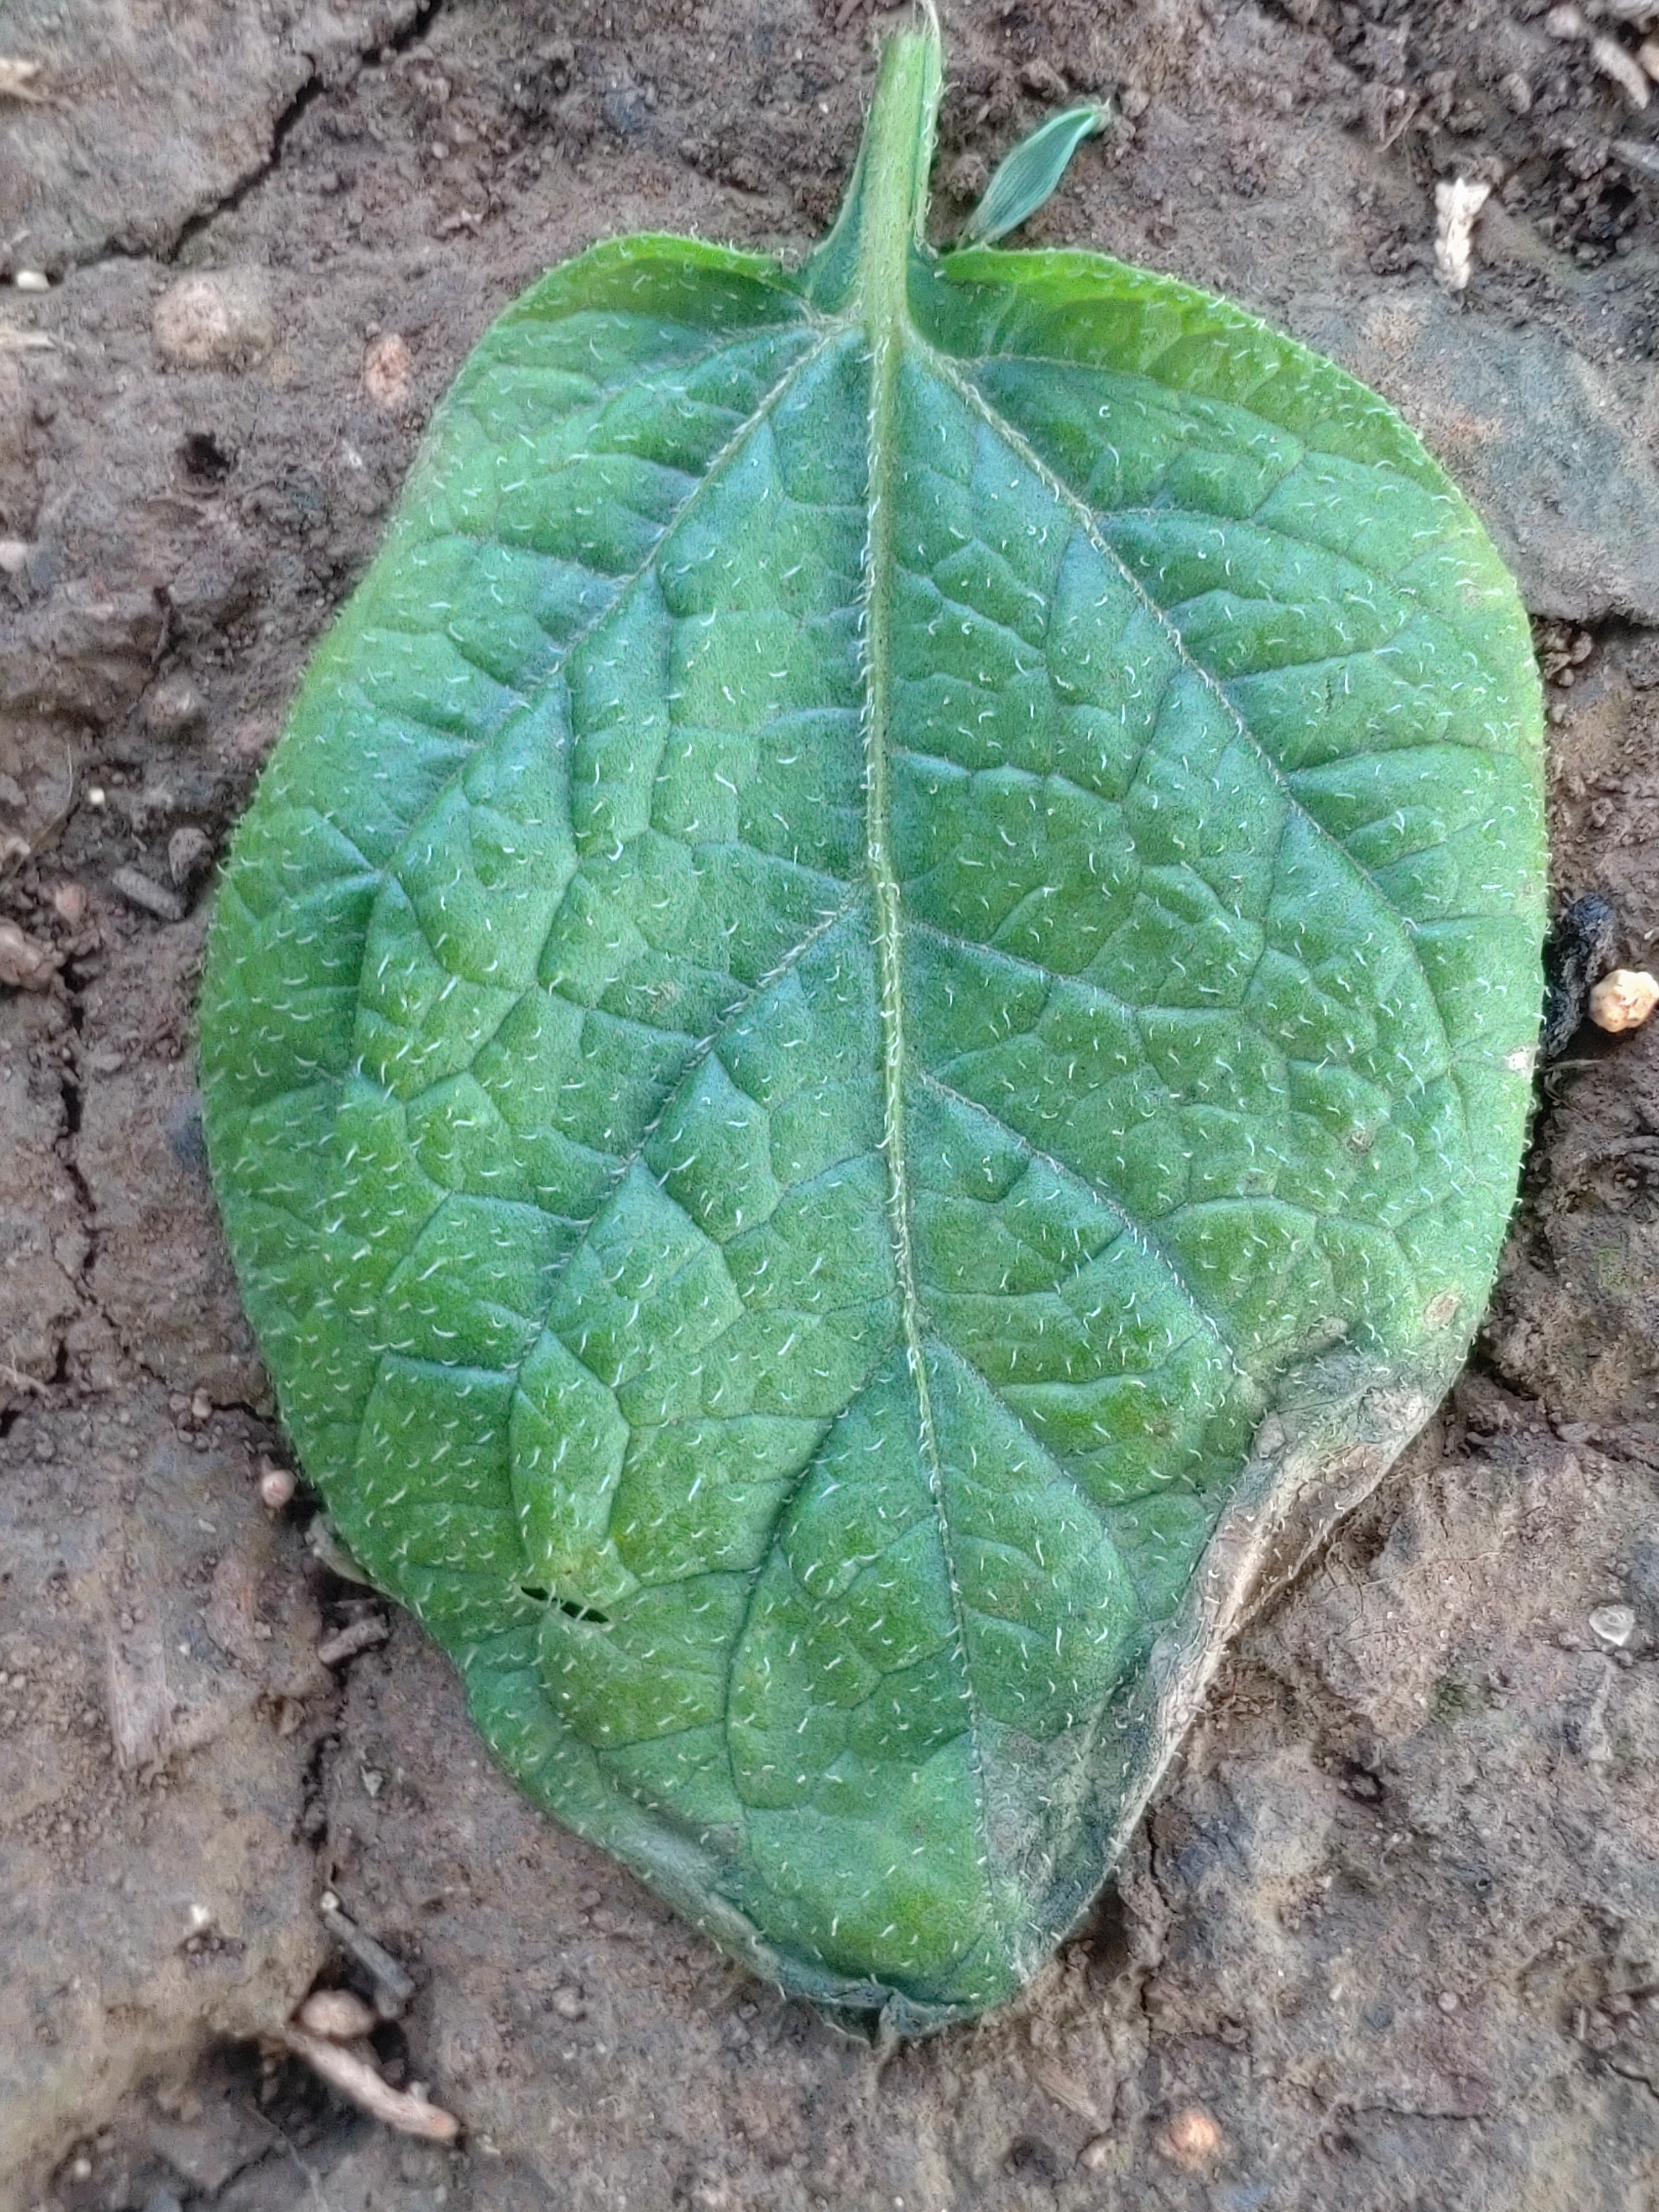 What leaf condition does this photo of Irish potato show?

early blight
